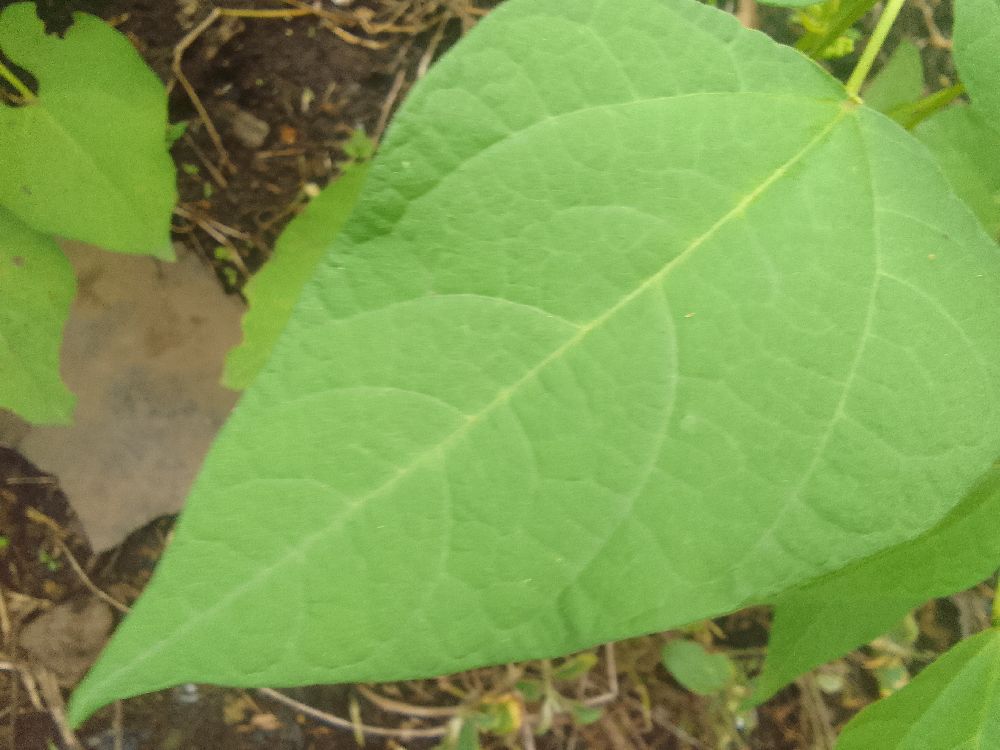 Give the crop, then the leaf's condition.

common bean, healthy
